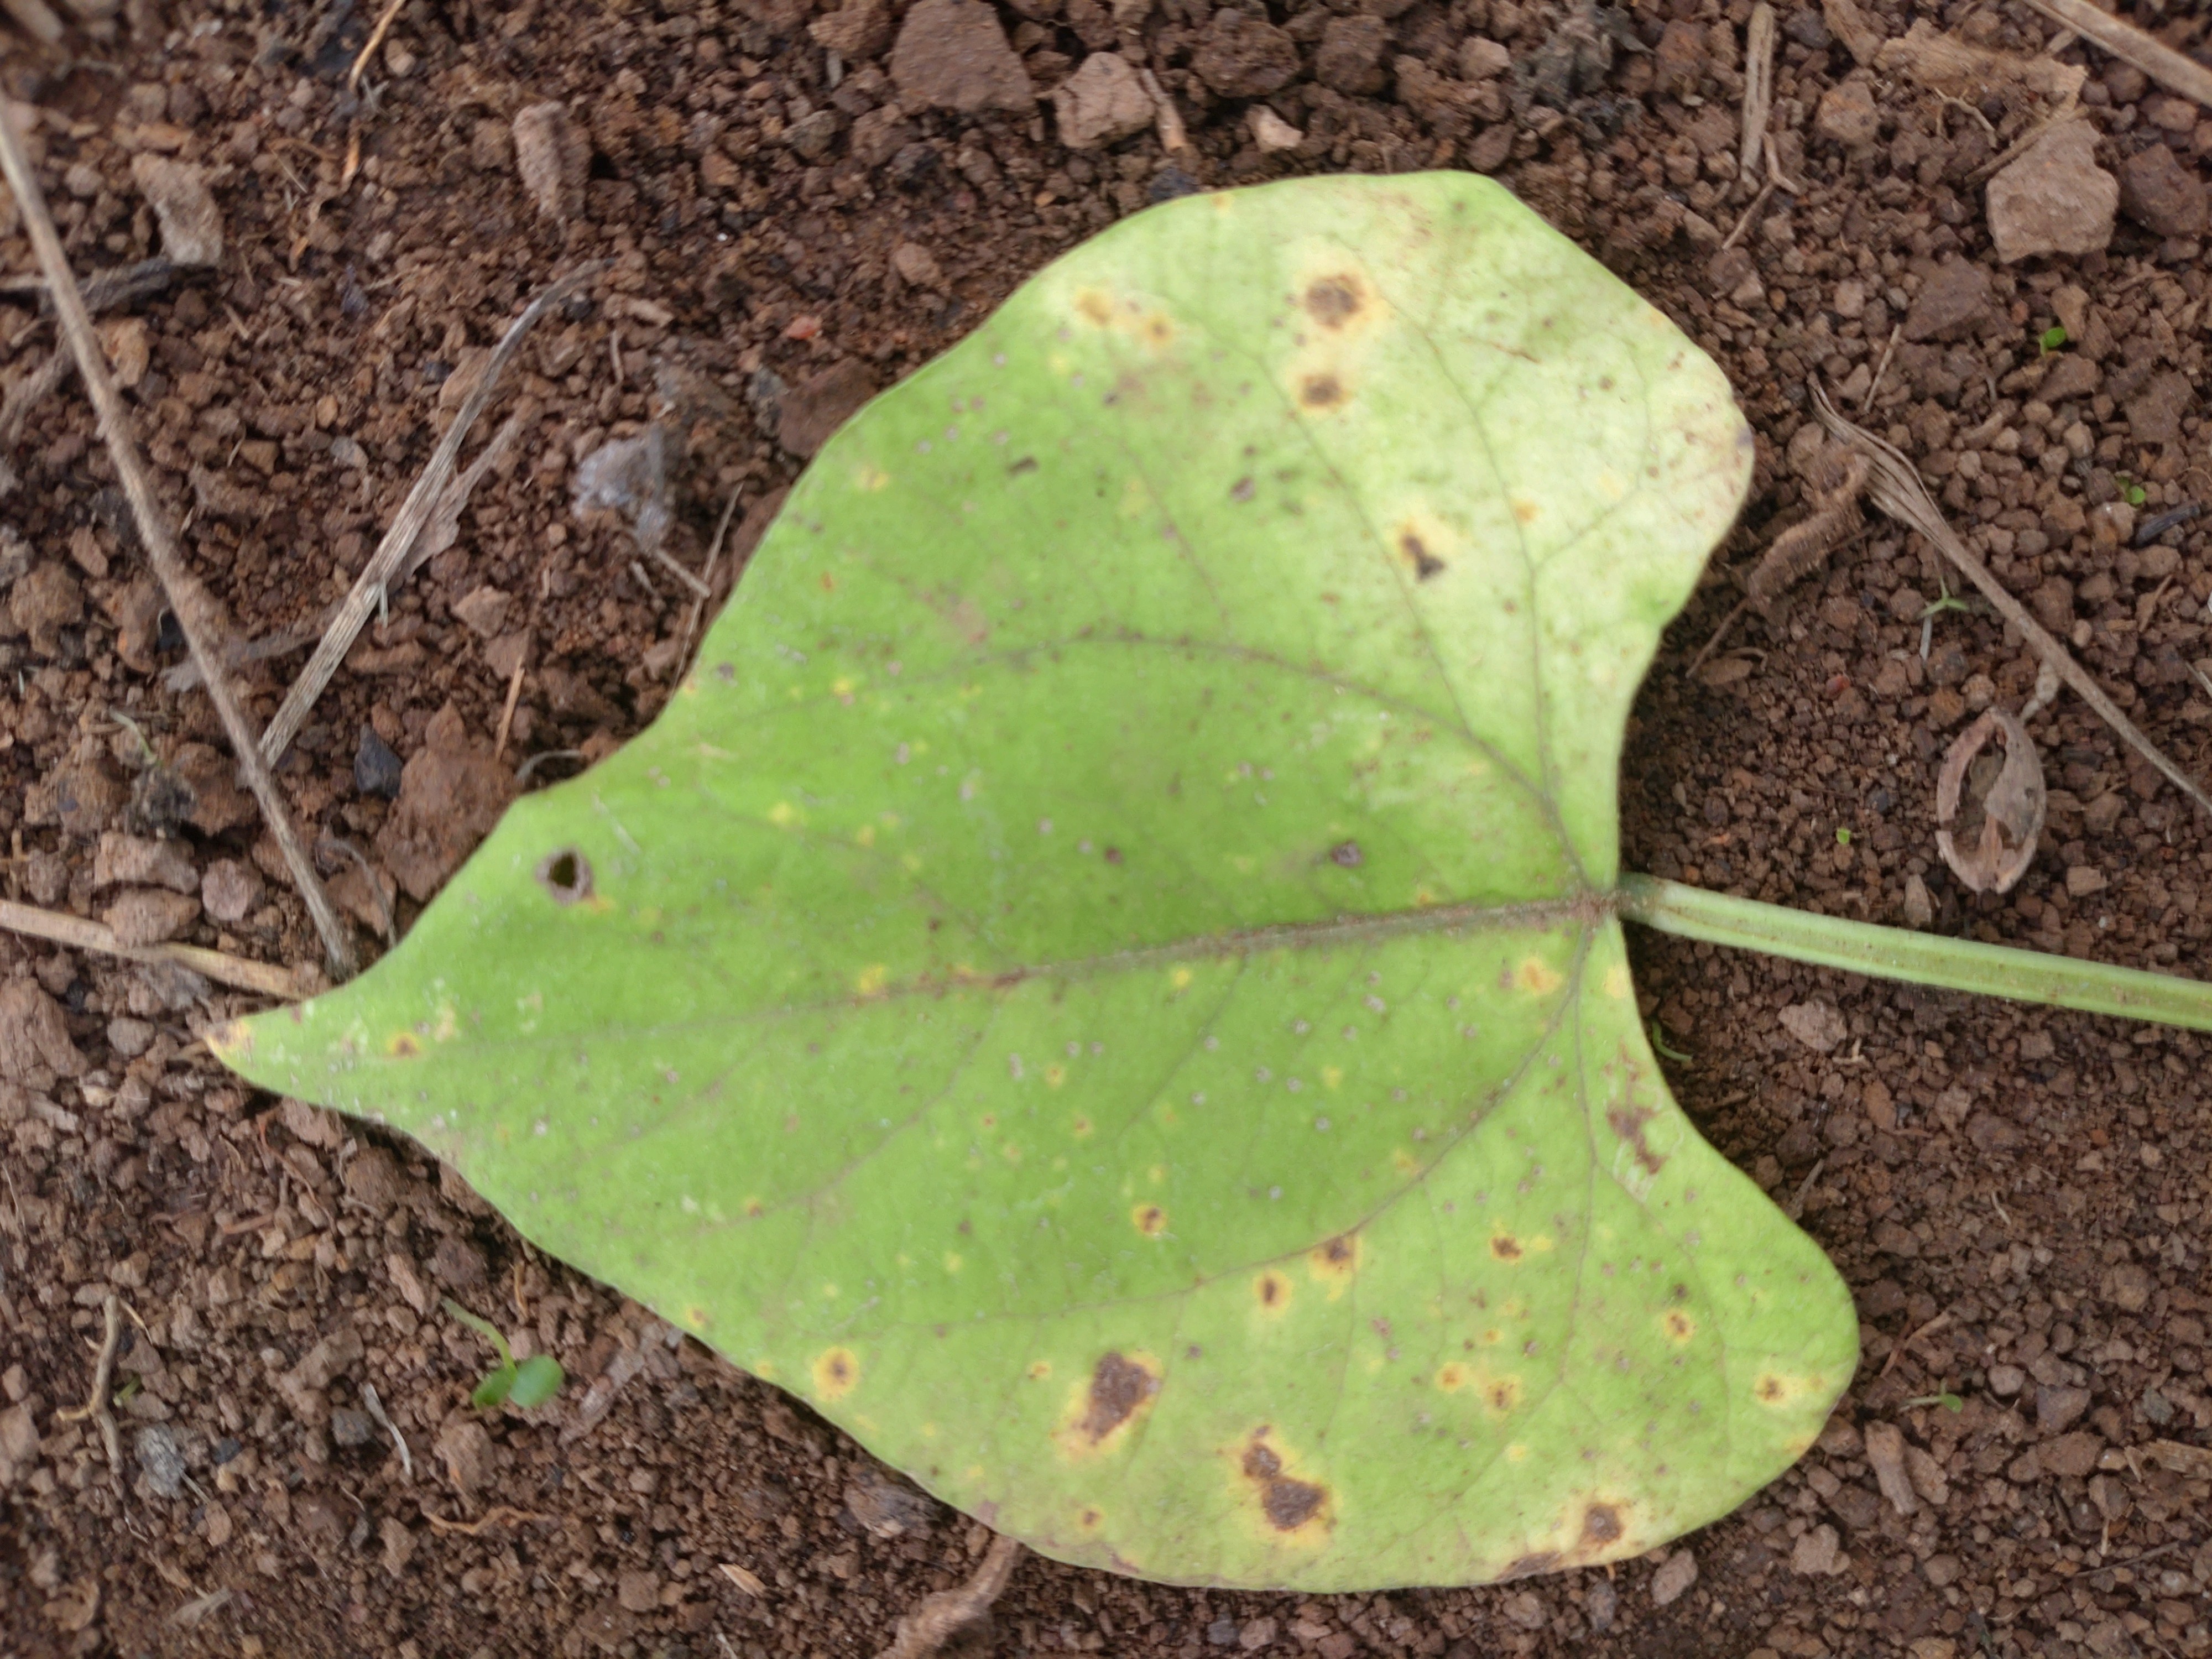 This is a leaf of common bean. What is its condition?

rust
